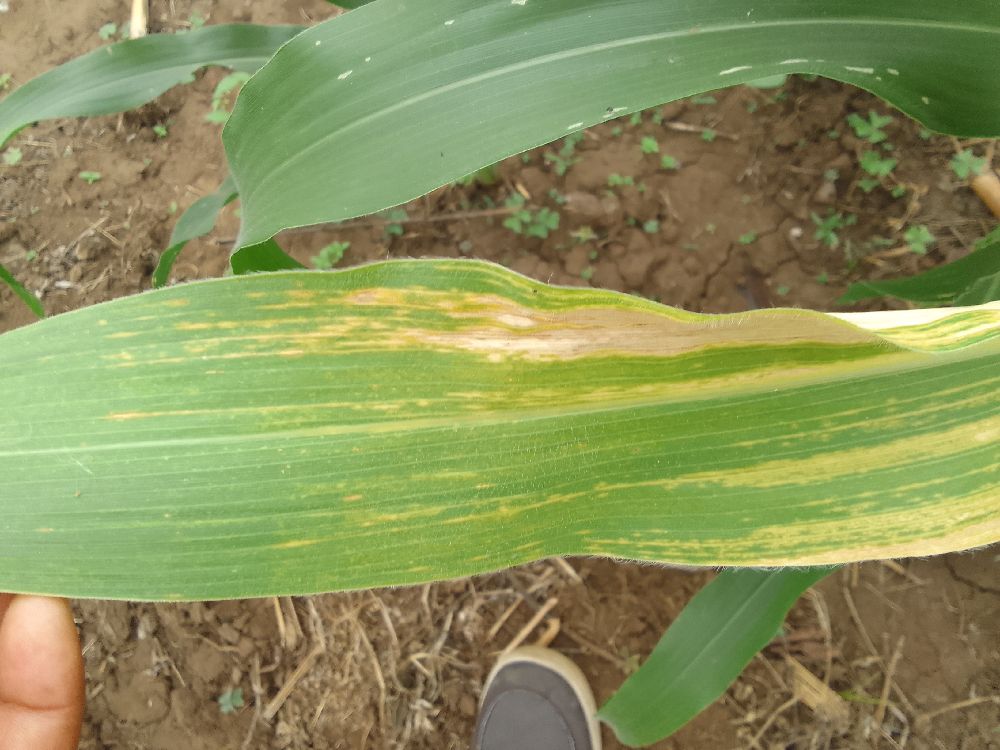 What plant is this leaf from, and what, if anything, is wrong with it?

maize, maize lethal necrosis
